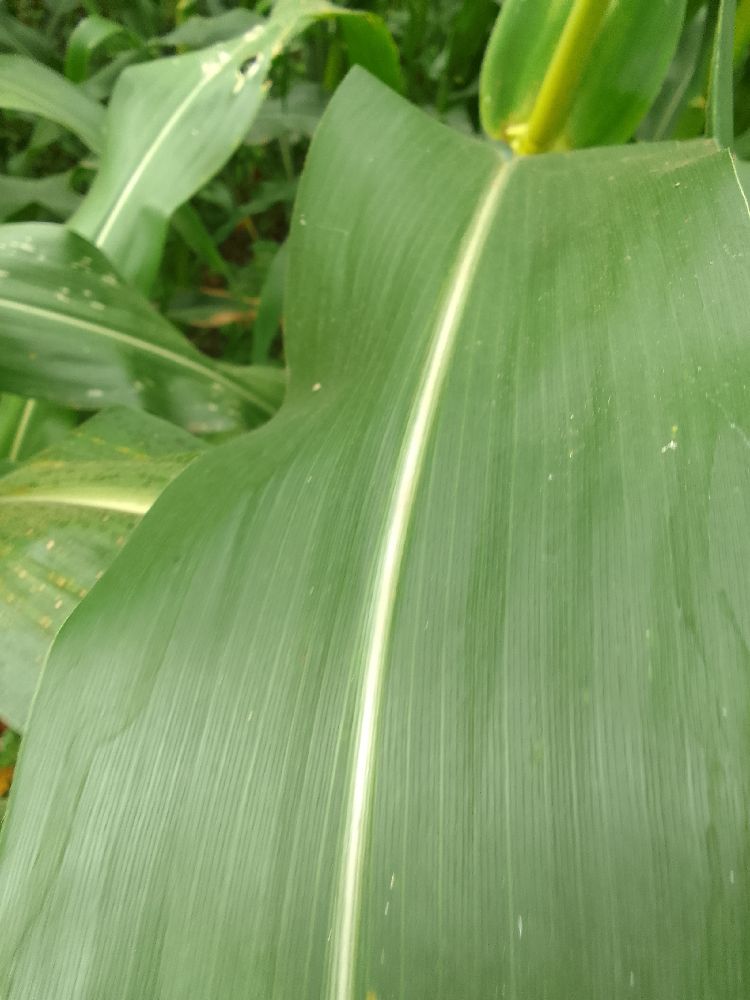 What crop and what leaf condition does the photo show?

maize, healthy
